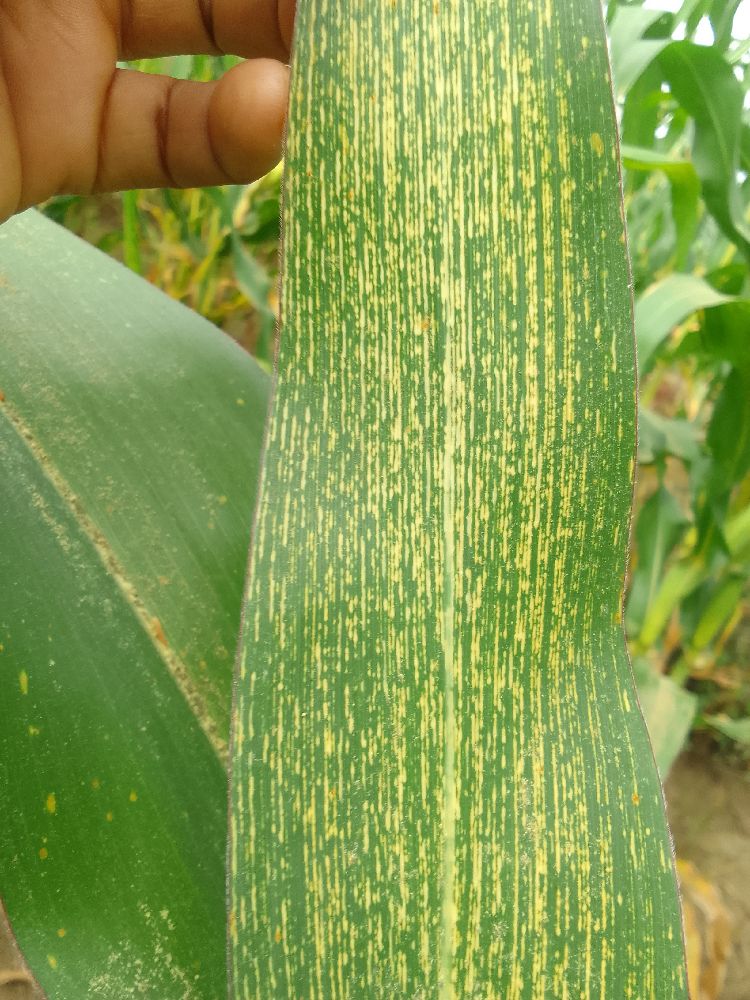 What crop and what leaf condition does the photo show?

maize, maize streak virus
